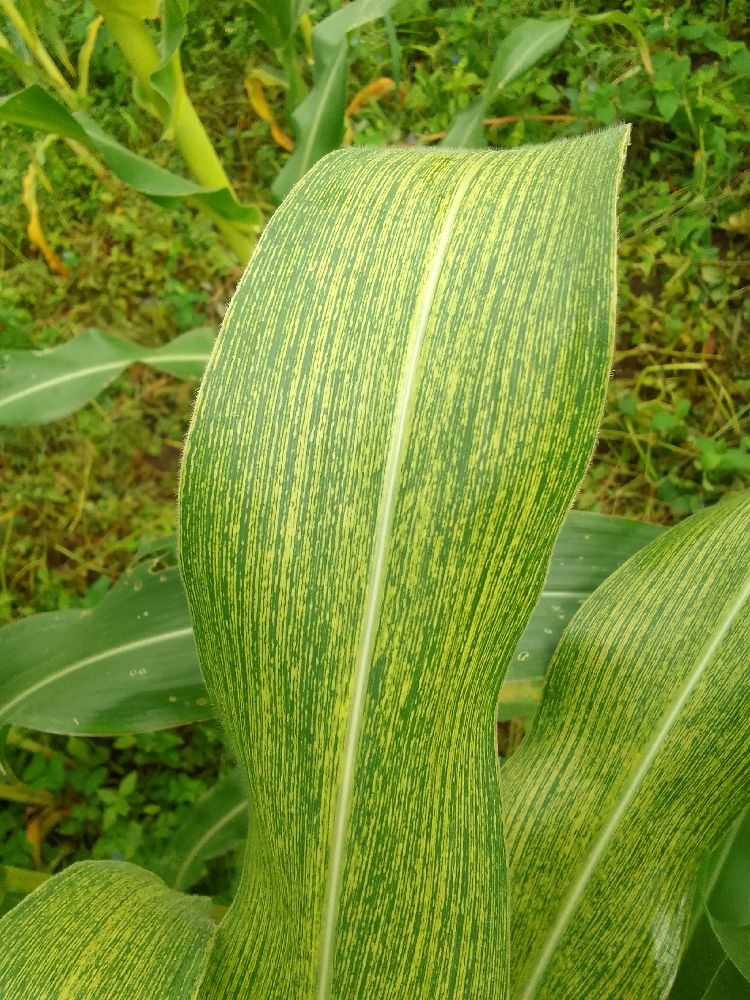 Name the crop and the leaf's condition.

maize, maize streak virus
